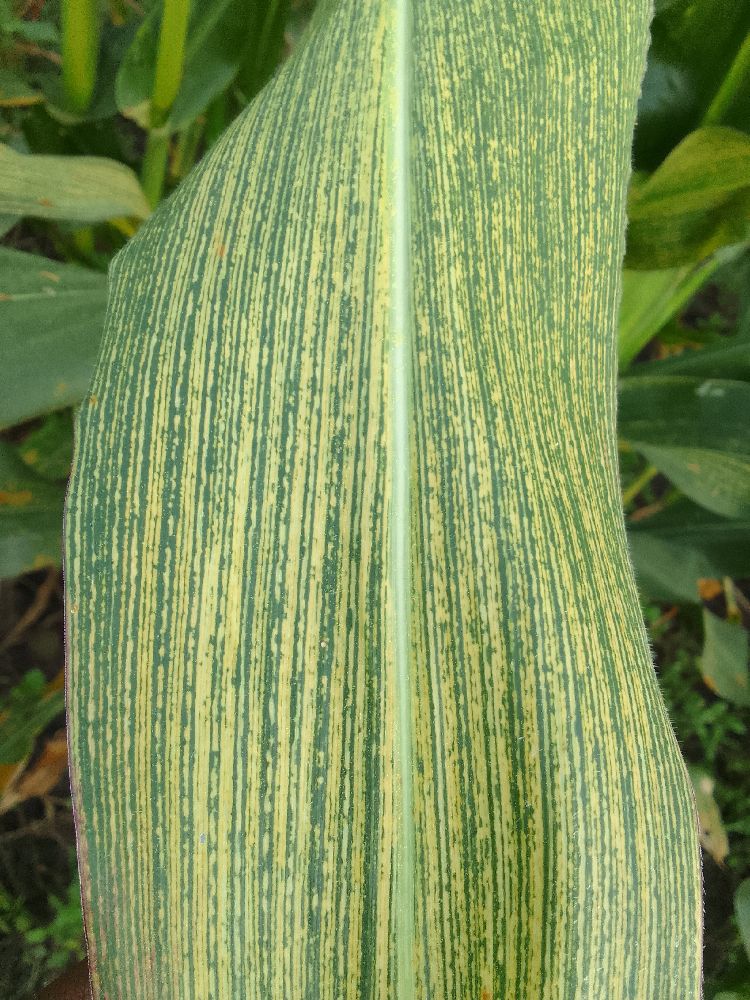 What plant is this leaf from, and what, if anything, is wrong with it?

maize, maize streak virus
